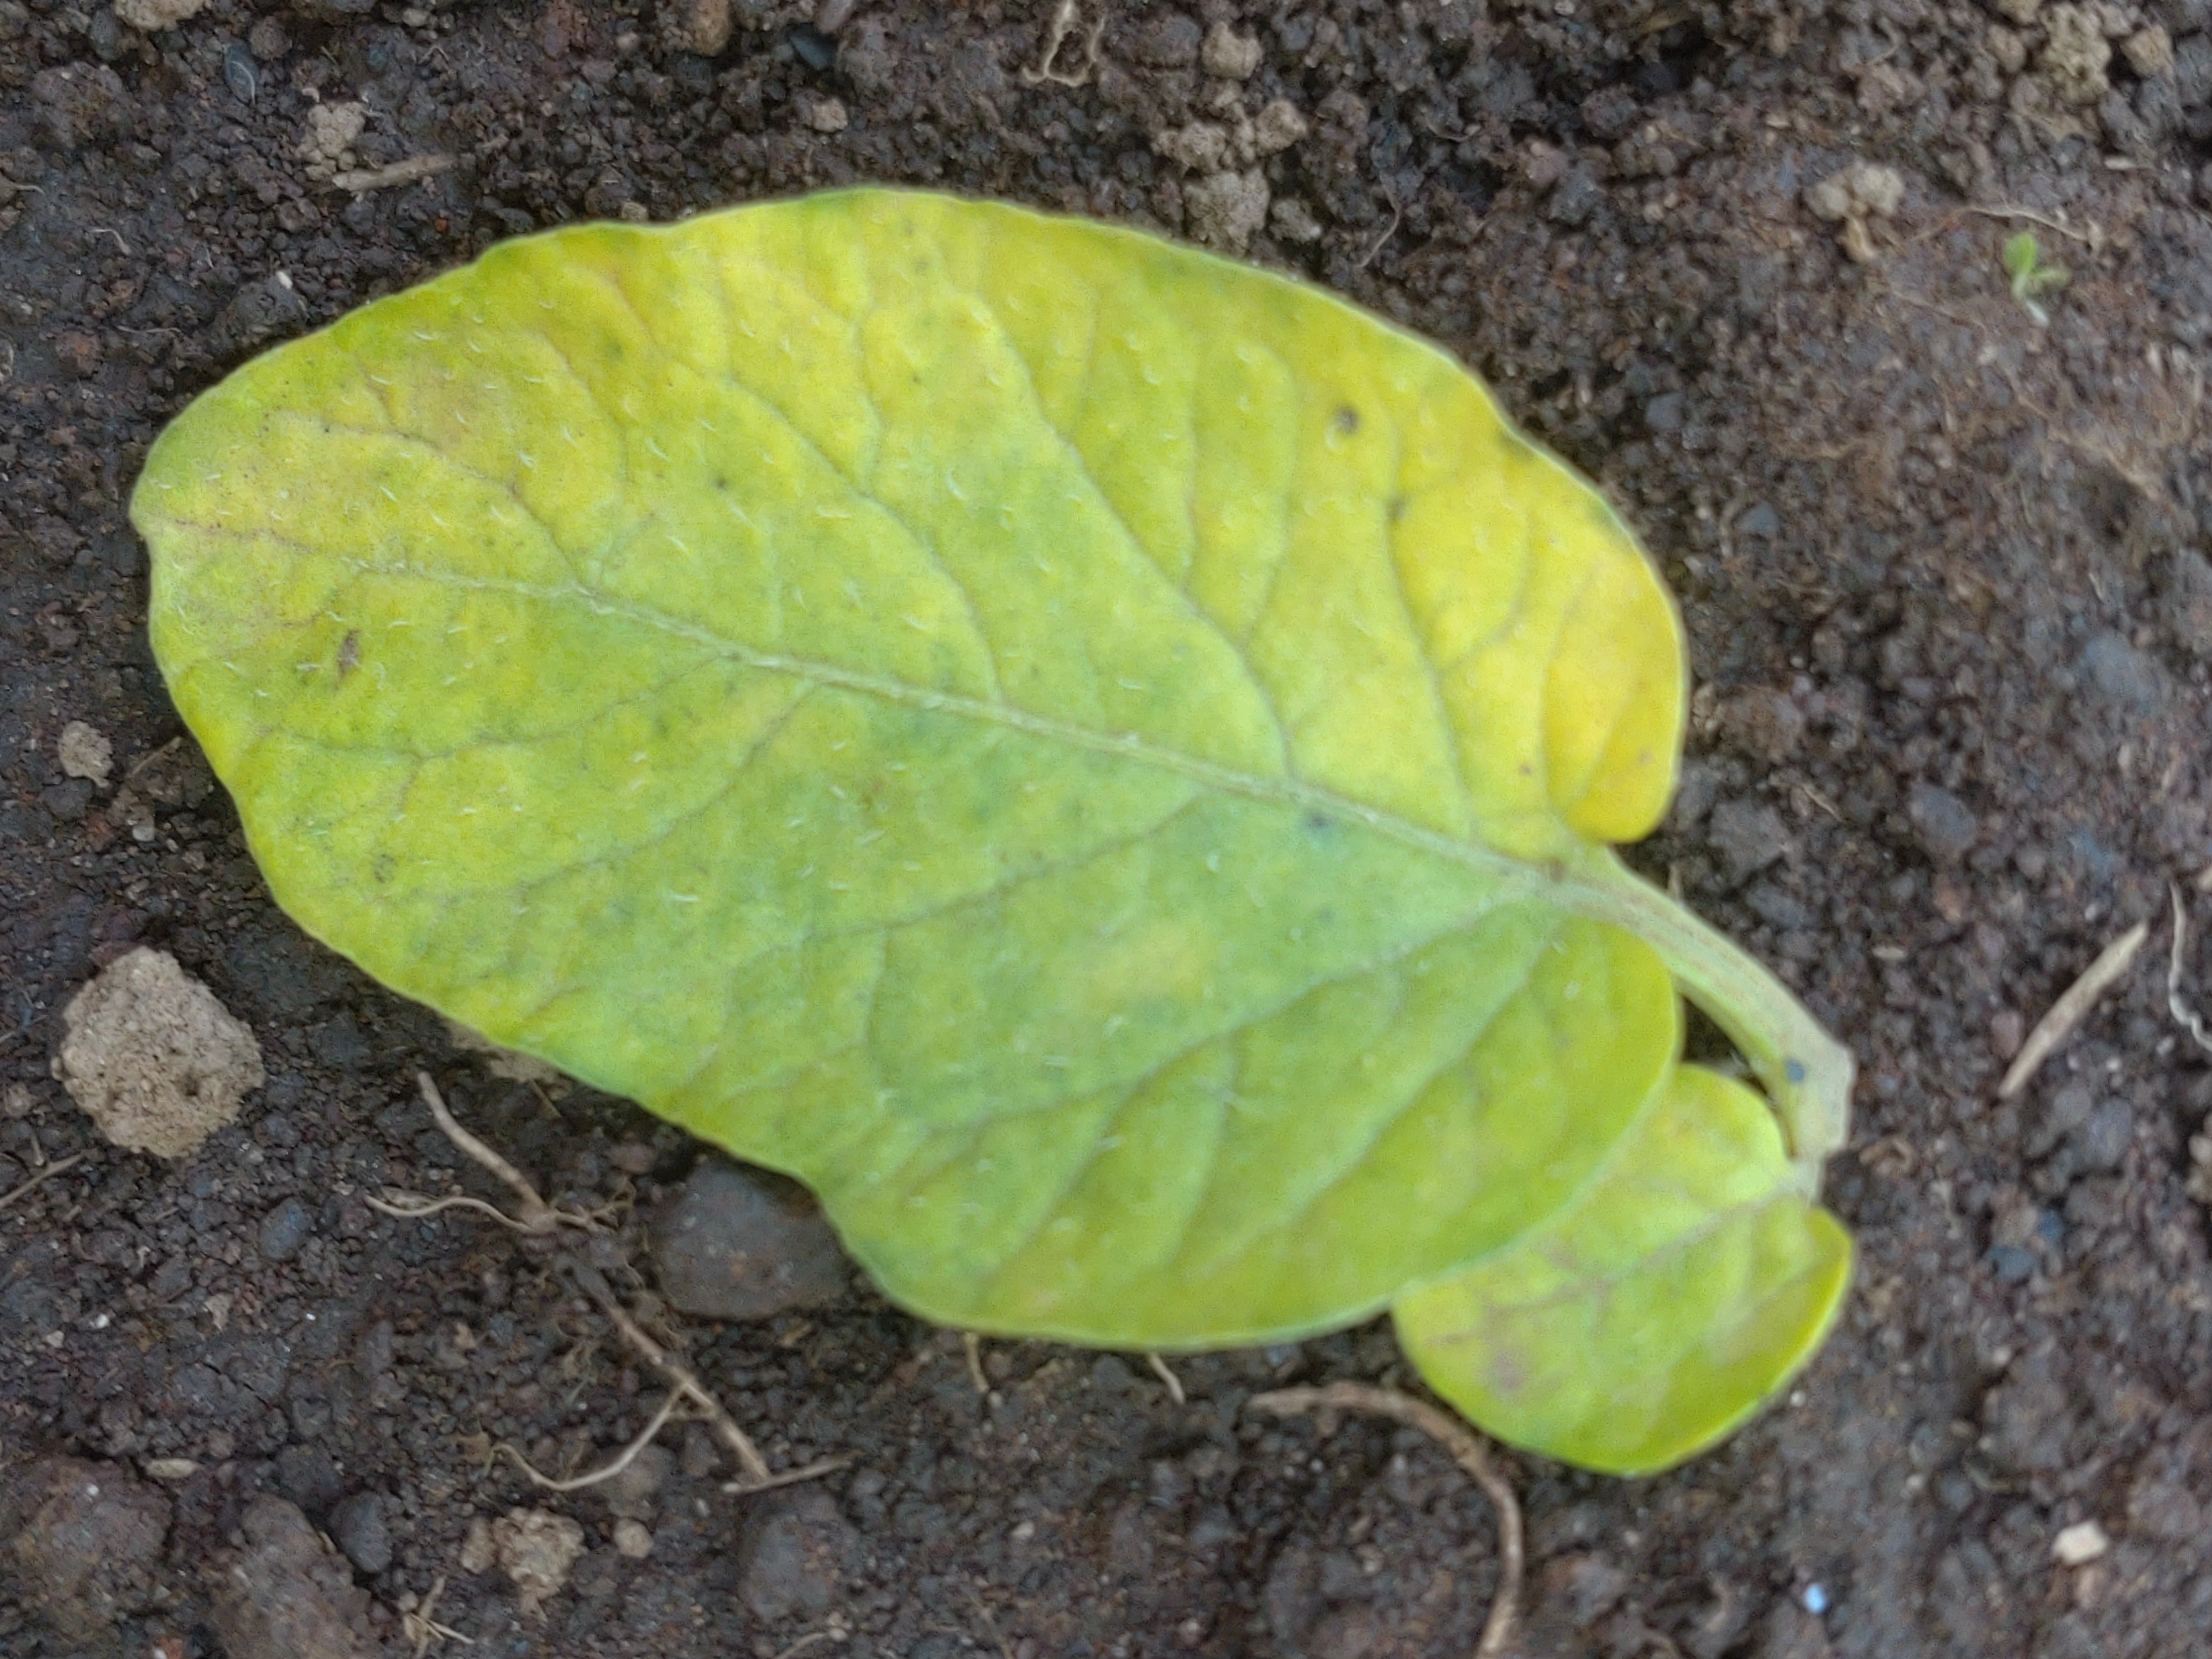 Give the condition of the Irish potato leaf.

late blight
